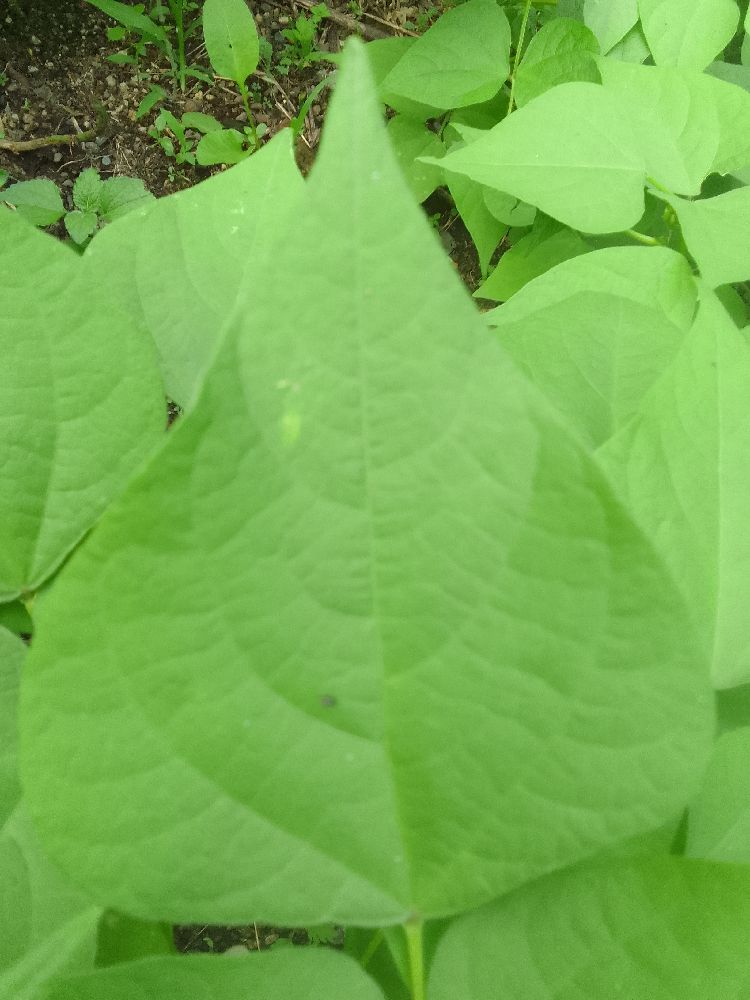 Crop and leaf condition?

common bean, healthy
